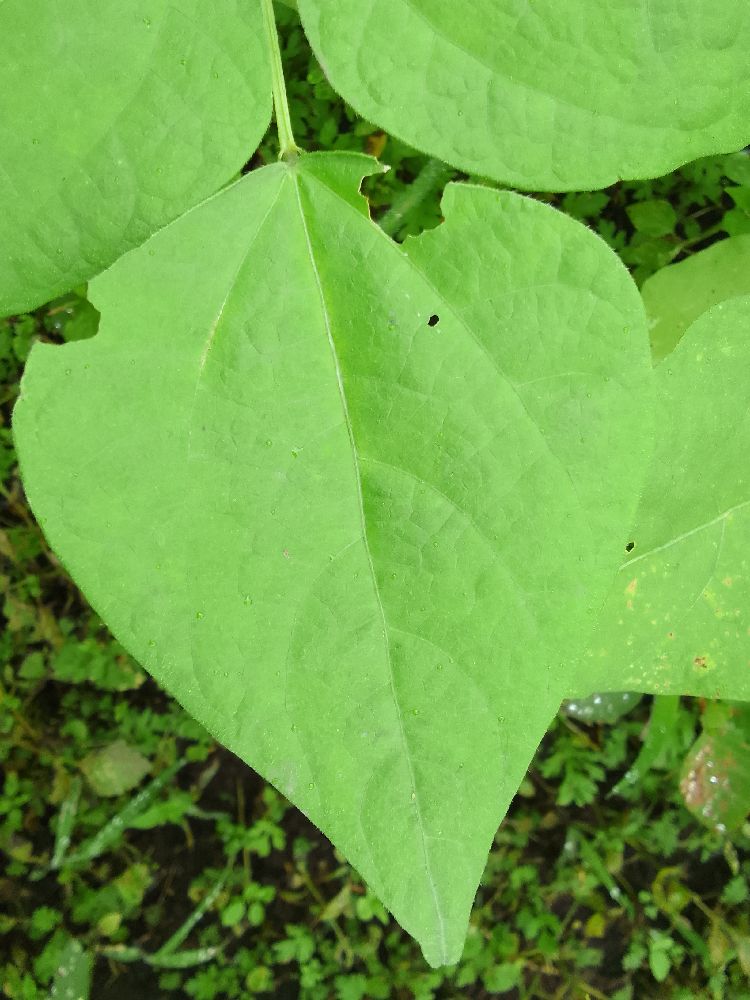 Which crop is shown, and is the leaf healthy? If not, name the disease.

common bean, healthy
